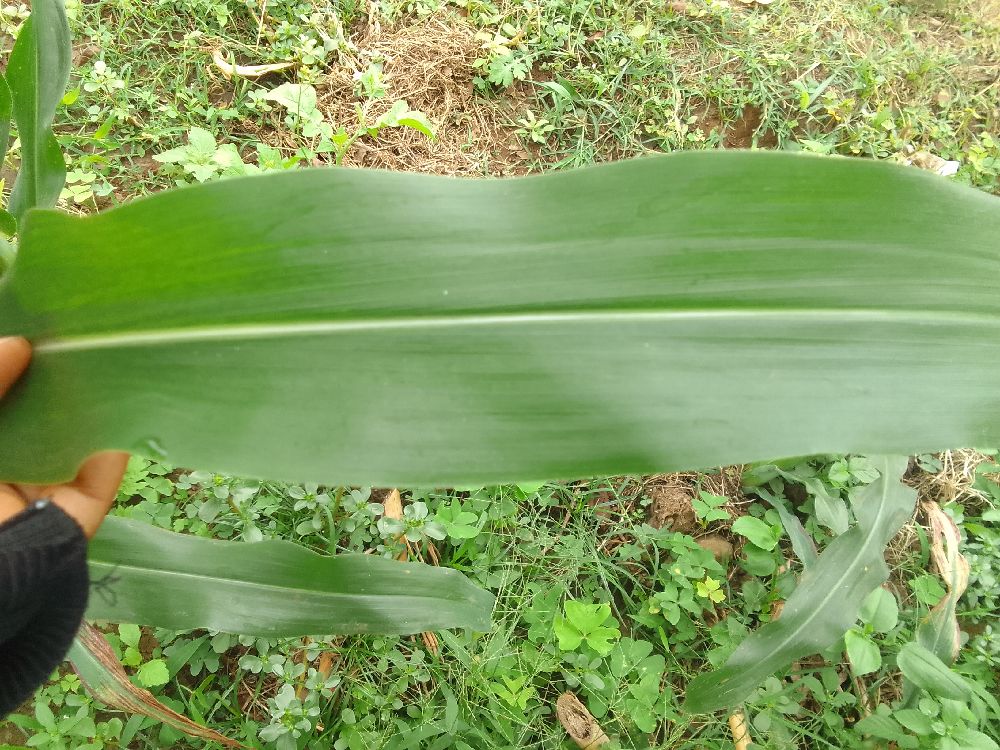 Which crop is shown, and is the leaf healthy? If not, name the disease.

maize, healthy
